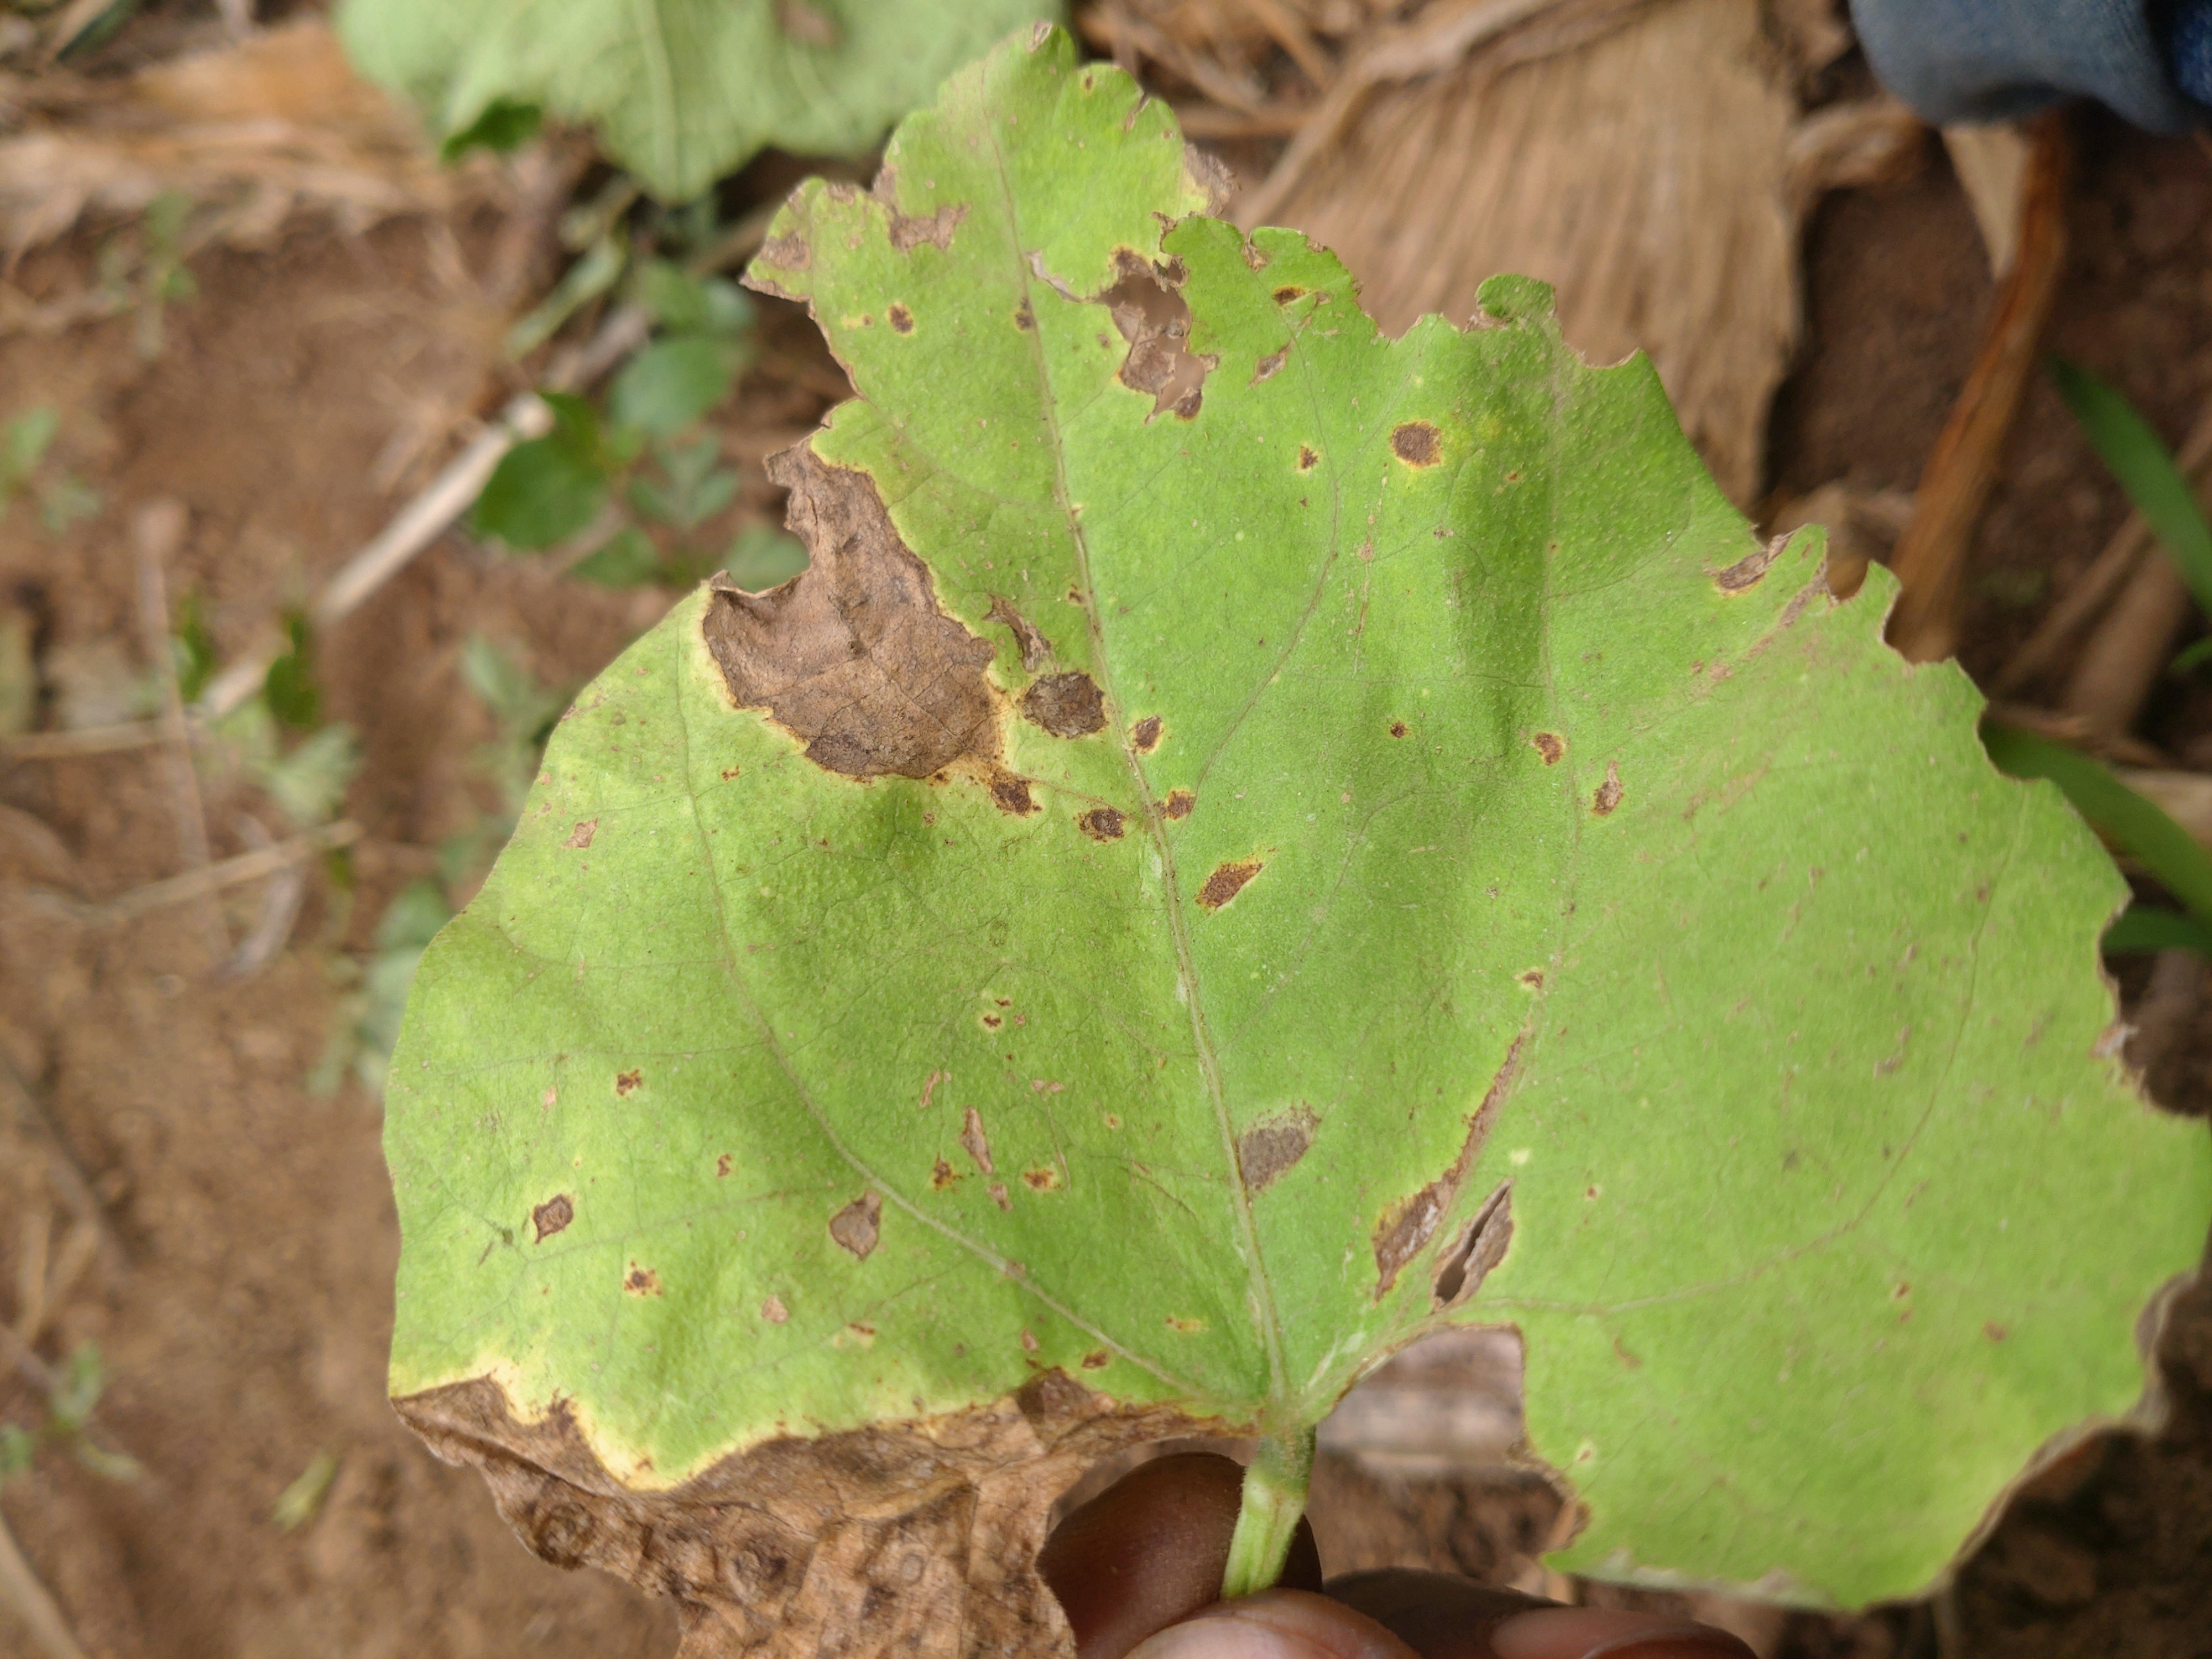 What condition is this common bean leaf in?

anthracnose
